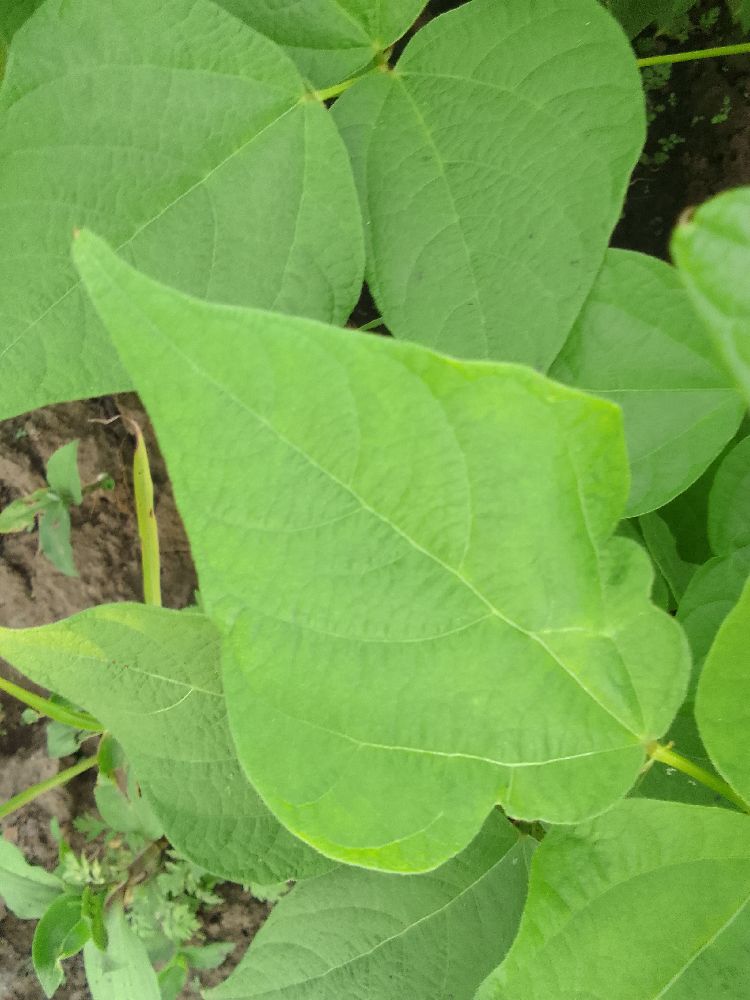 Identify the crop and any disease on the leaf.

common bean, healthy
